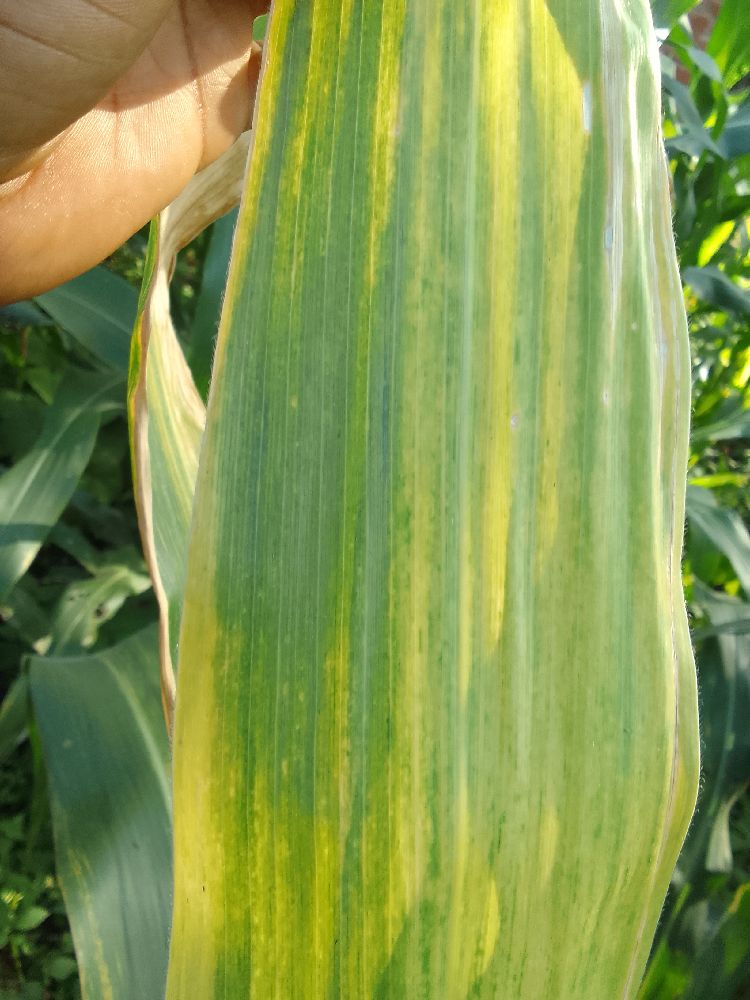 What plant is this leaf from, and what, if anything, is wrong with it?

maize, maize lethal necrosis
